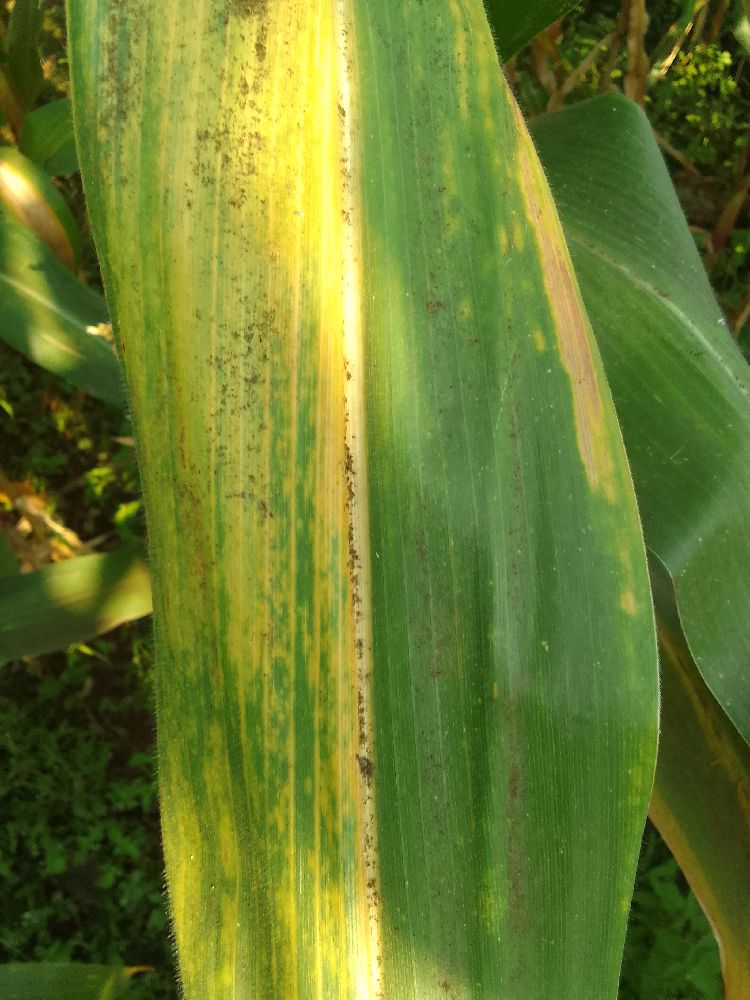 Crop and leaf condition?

maize, maize lethal necrosis
